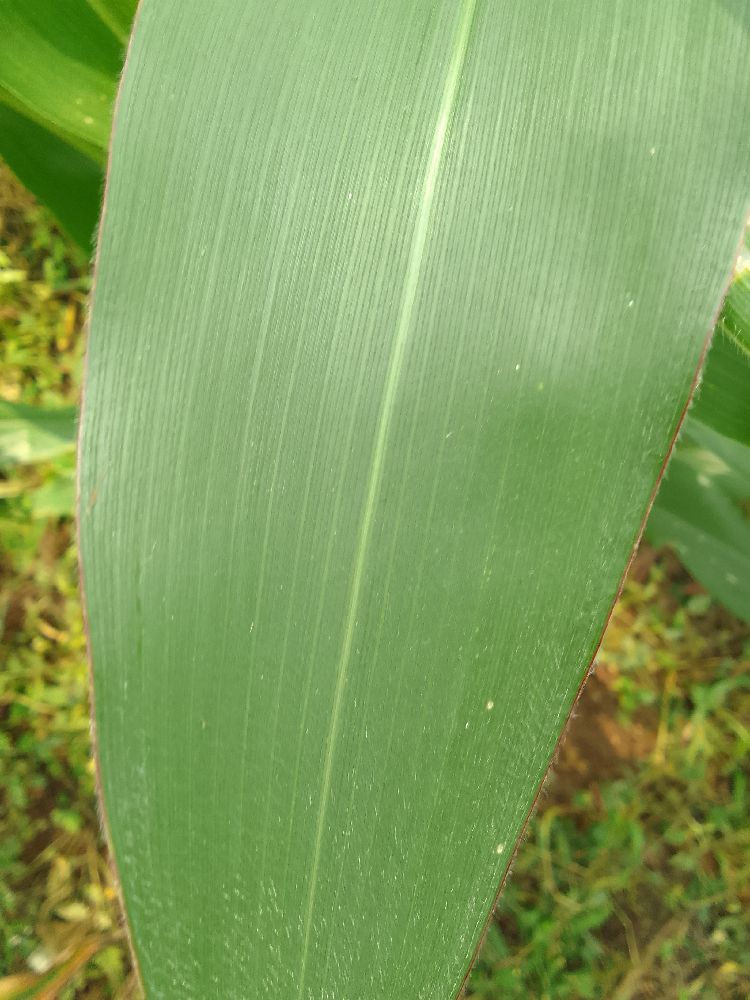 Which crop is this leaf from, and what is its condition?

maize, healthy
